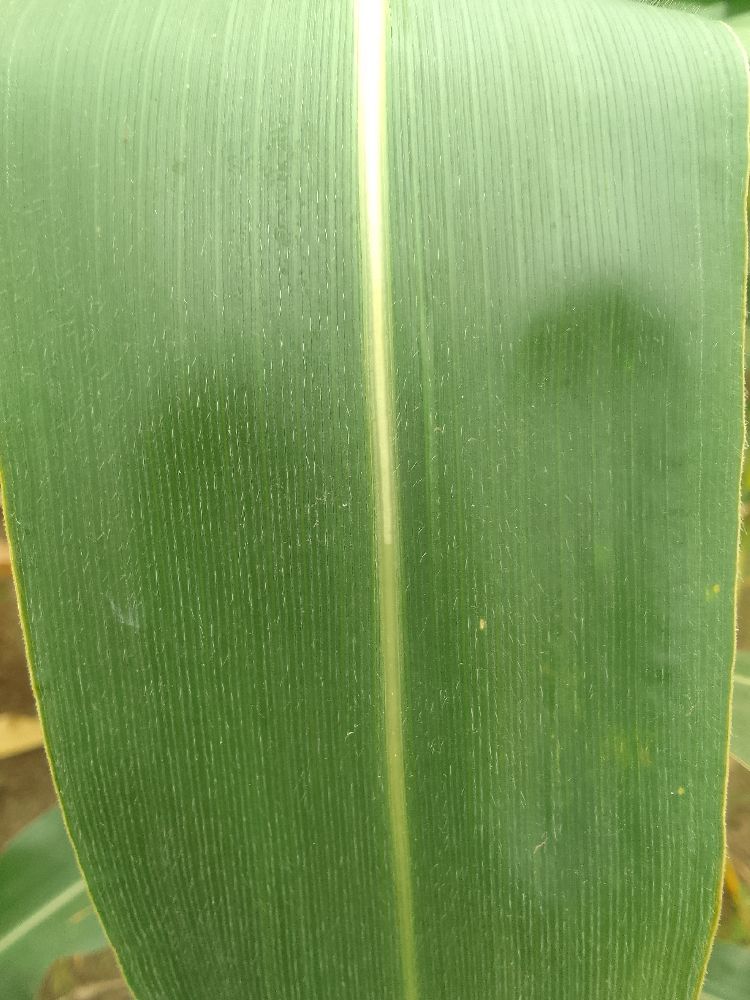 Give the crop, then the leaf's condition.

maize, healthy
